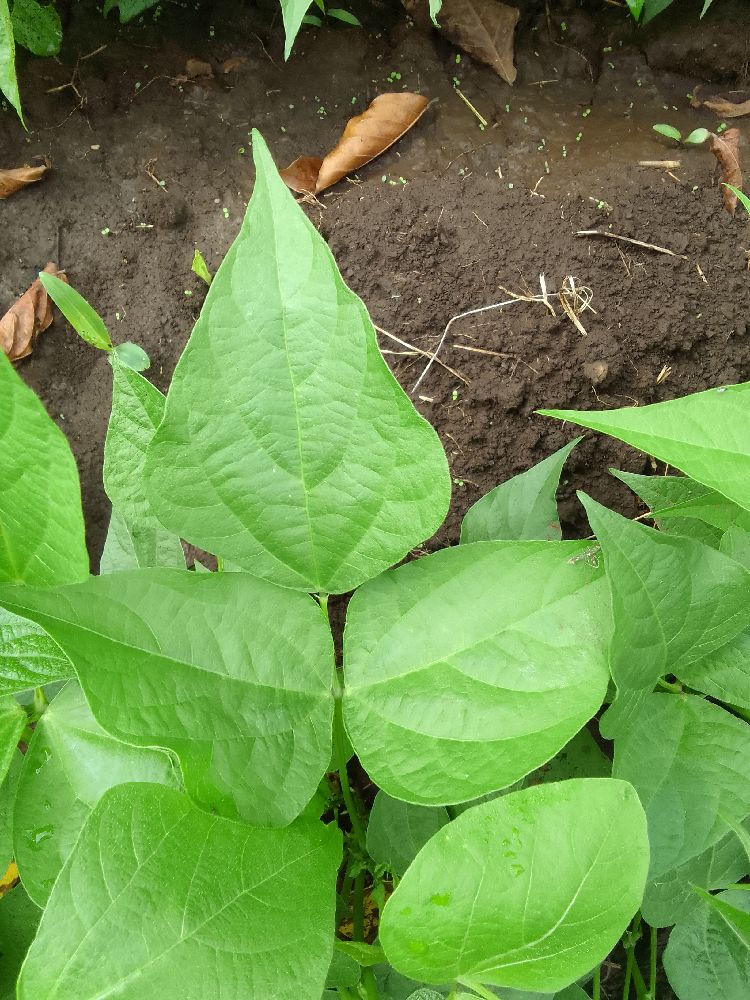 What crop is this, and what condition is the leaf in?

common bean, healthy
